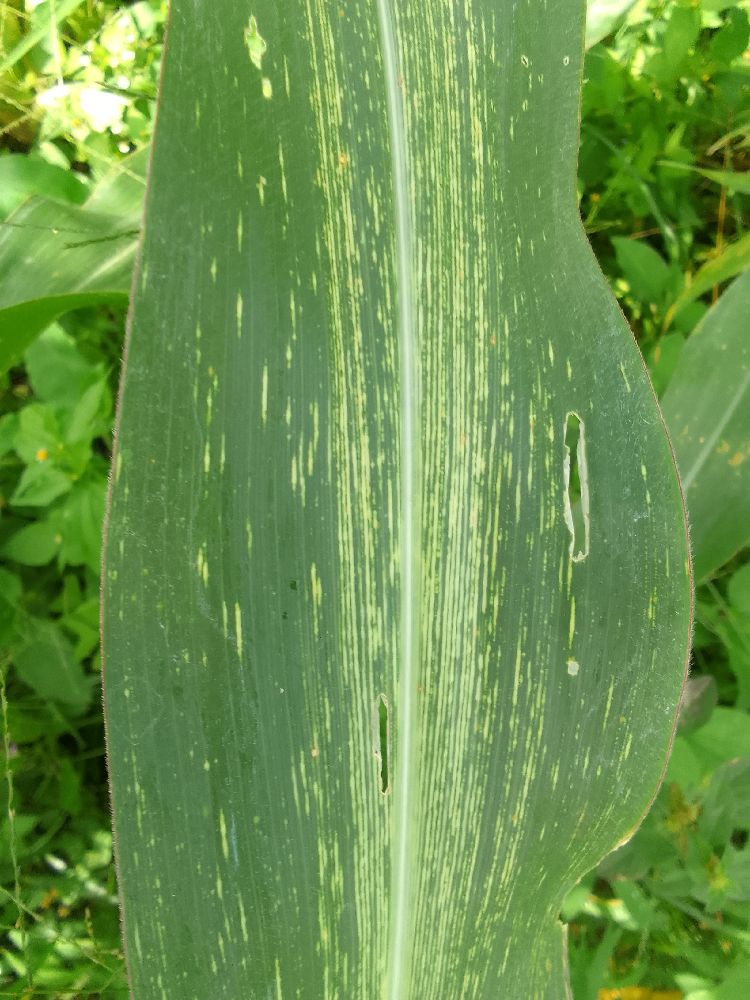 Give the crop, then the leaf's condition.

maize, maize streak virus
